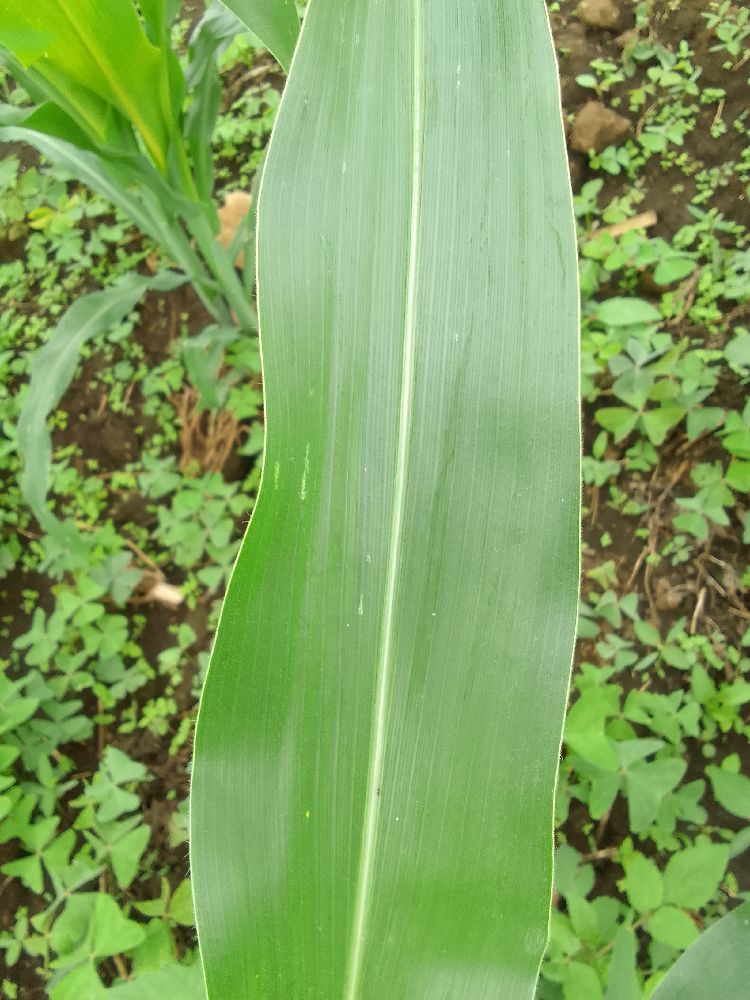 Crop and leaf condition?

maize, healthy
